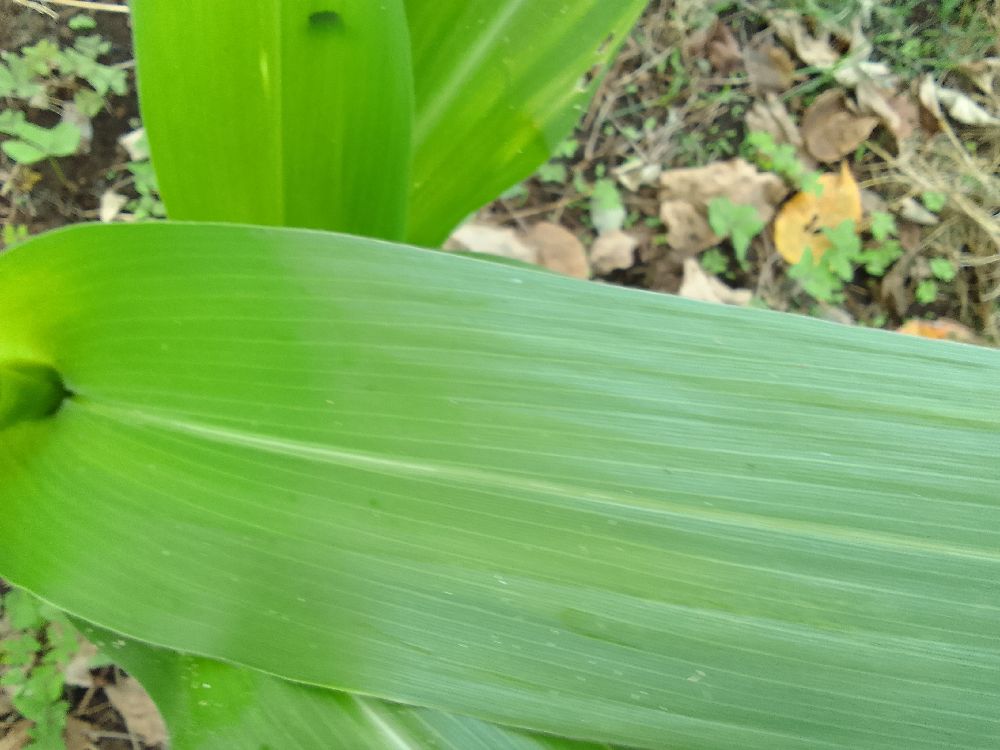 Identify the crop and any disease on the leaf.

maize, healthy
